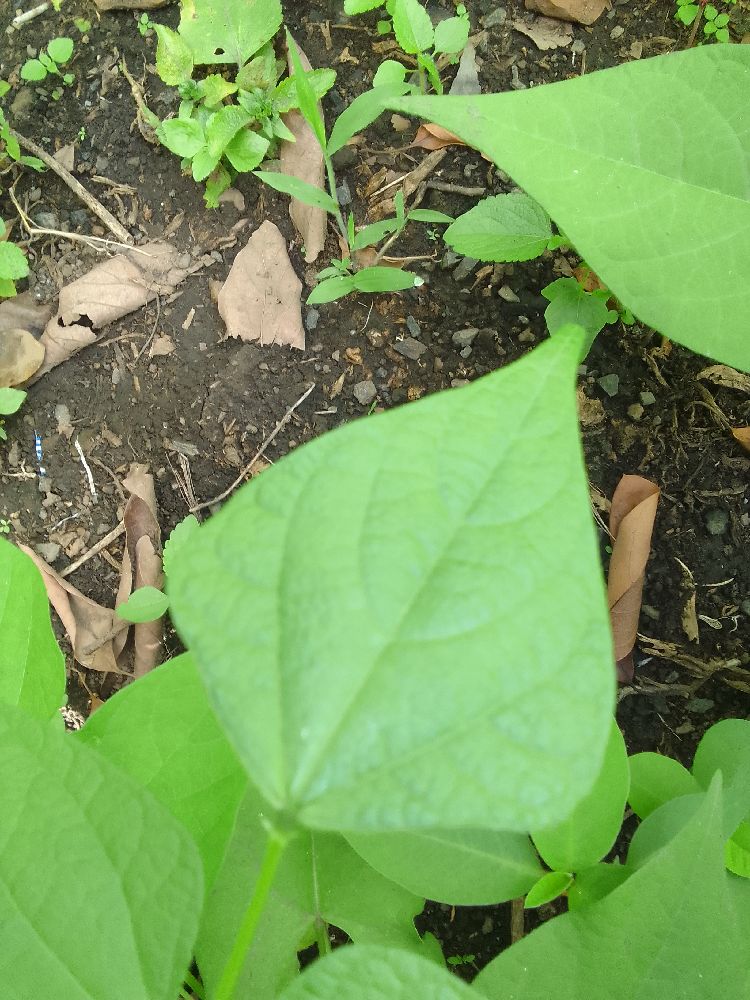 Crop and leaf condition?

common bean, healthy
